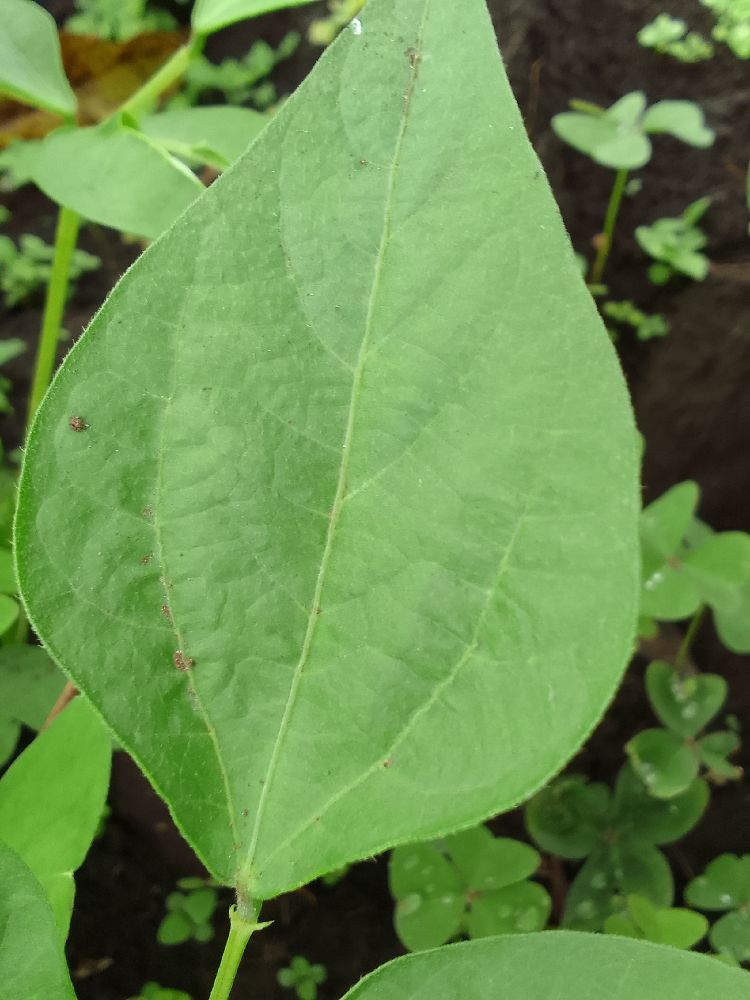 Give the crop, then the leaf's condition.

common bean, healthy
